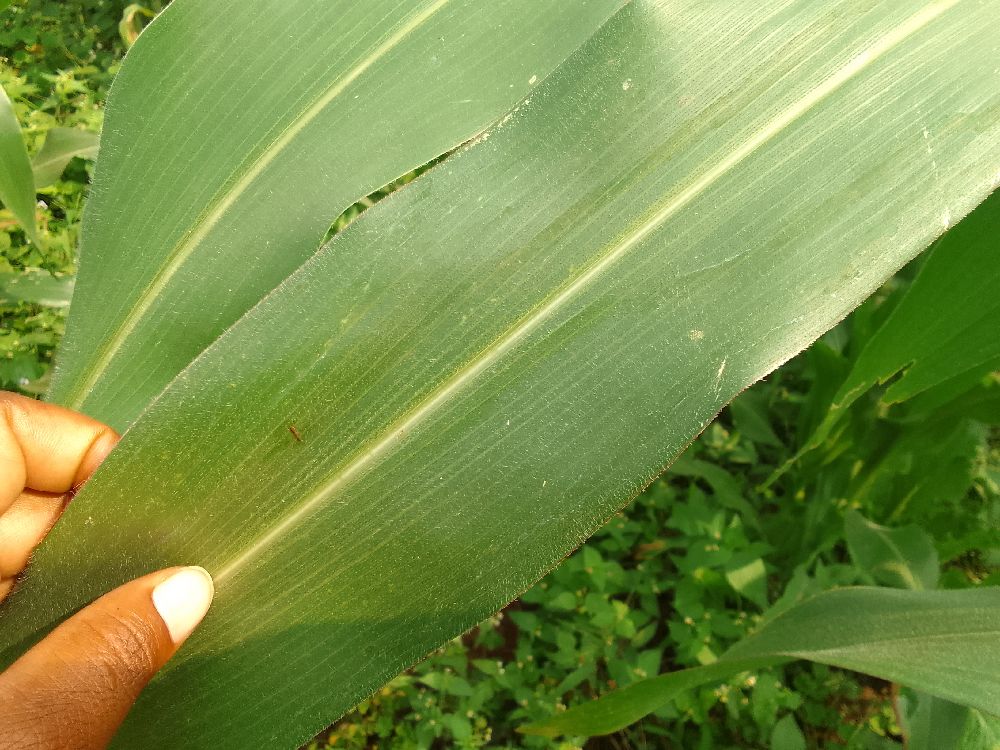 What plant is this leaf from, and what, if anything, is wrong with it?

maize, healthy
